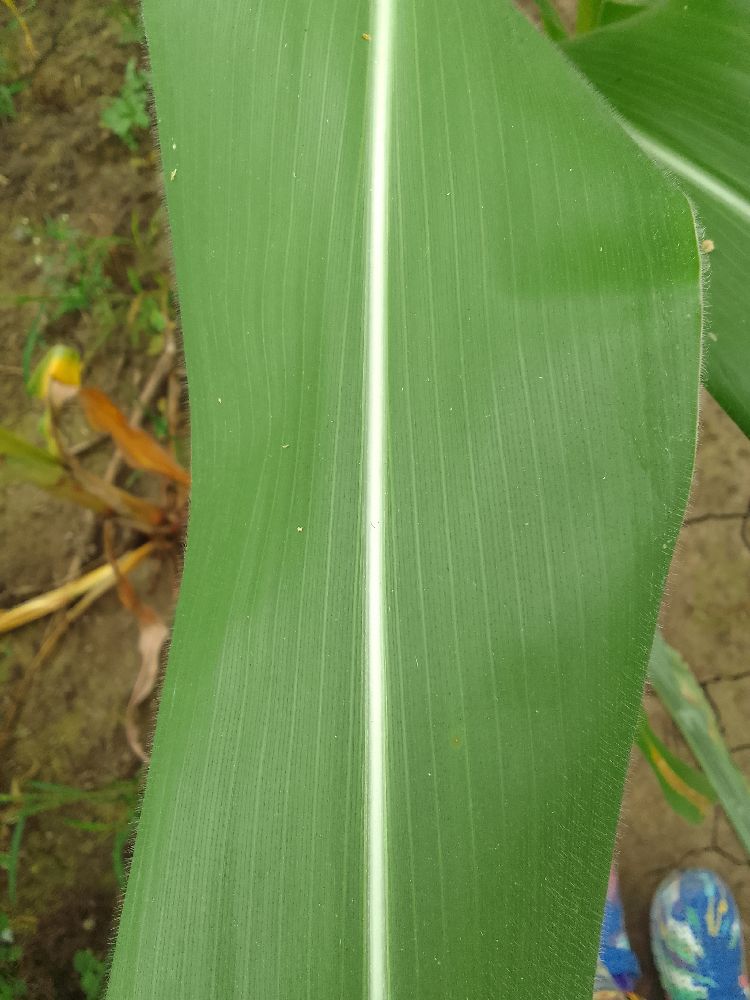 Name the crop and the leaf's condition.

maize, healthy
